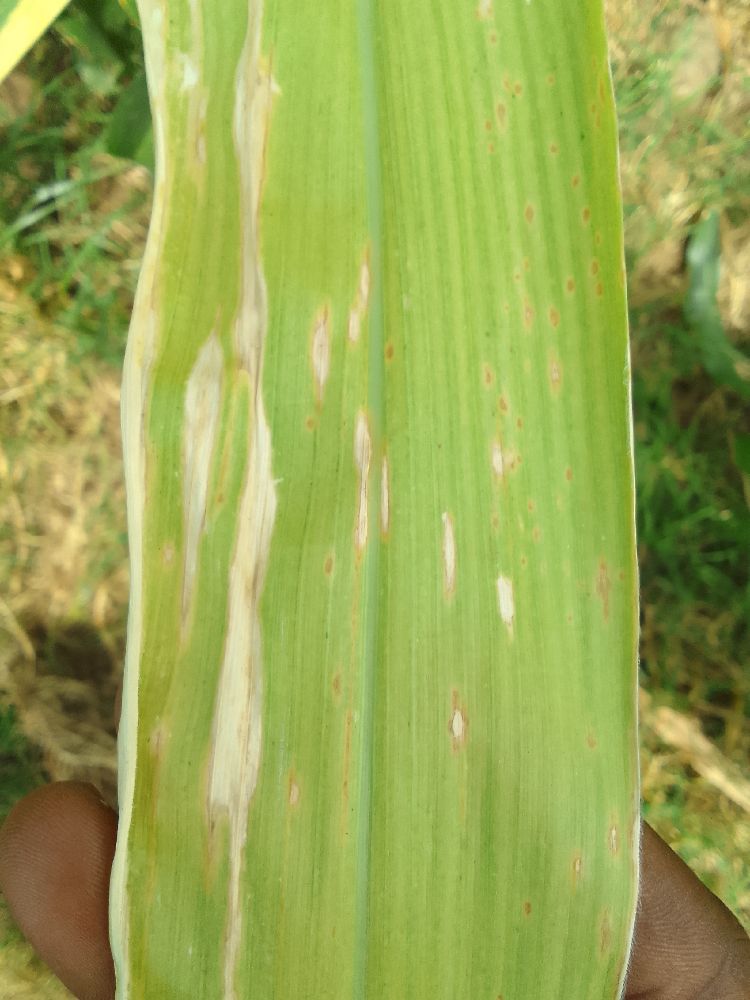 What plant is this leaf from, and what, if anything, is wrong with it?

maize, maize lethal necrosis
